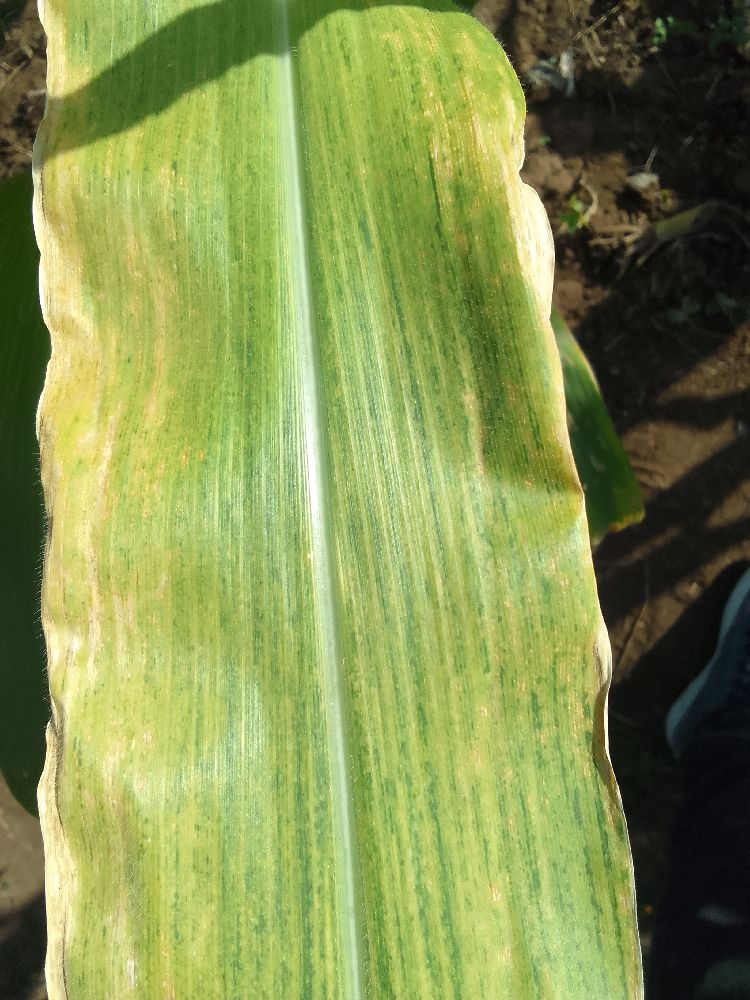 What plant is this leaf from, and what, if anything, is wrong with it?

maize, maize lethal necrosis
